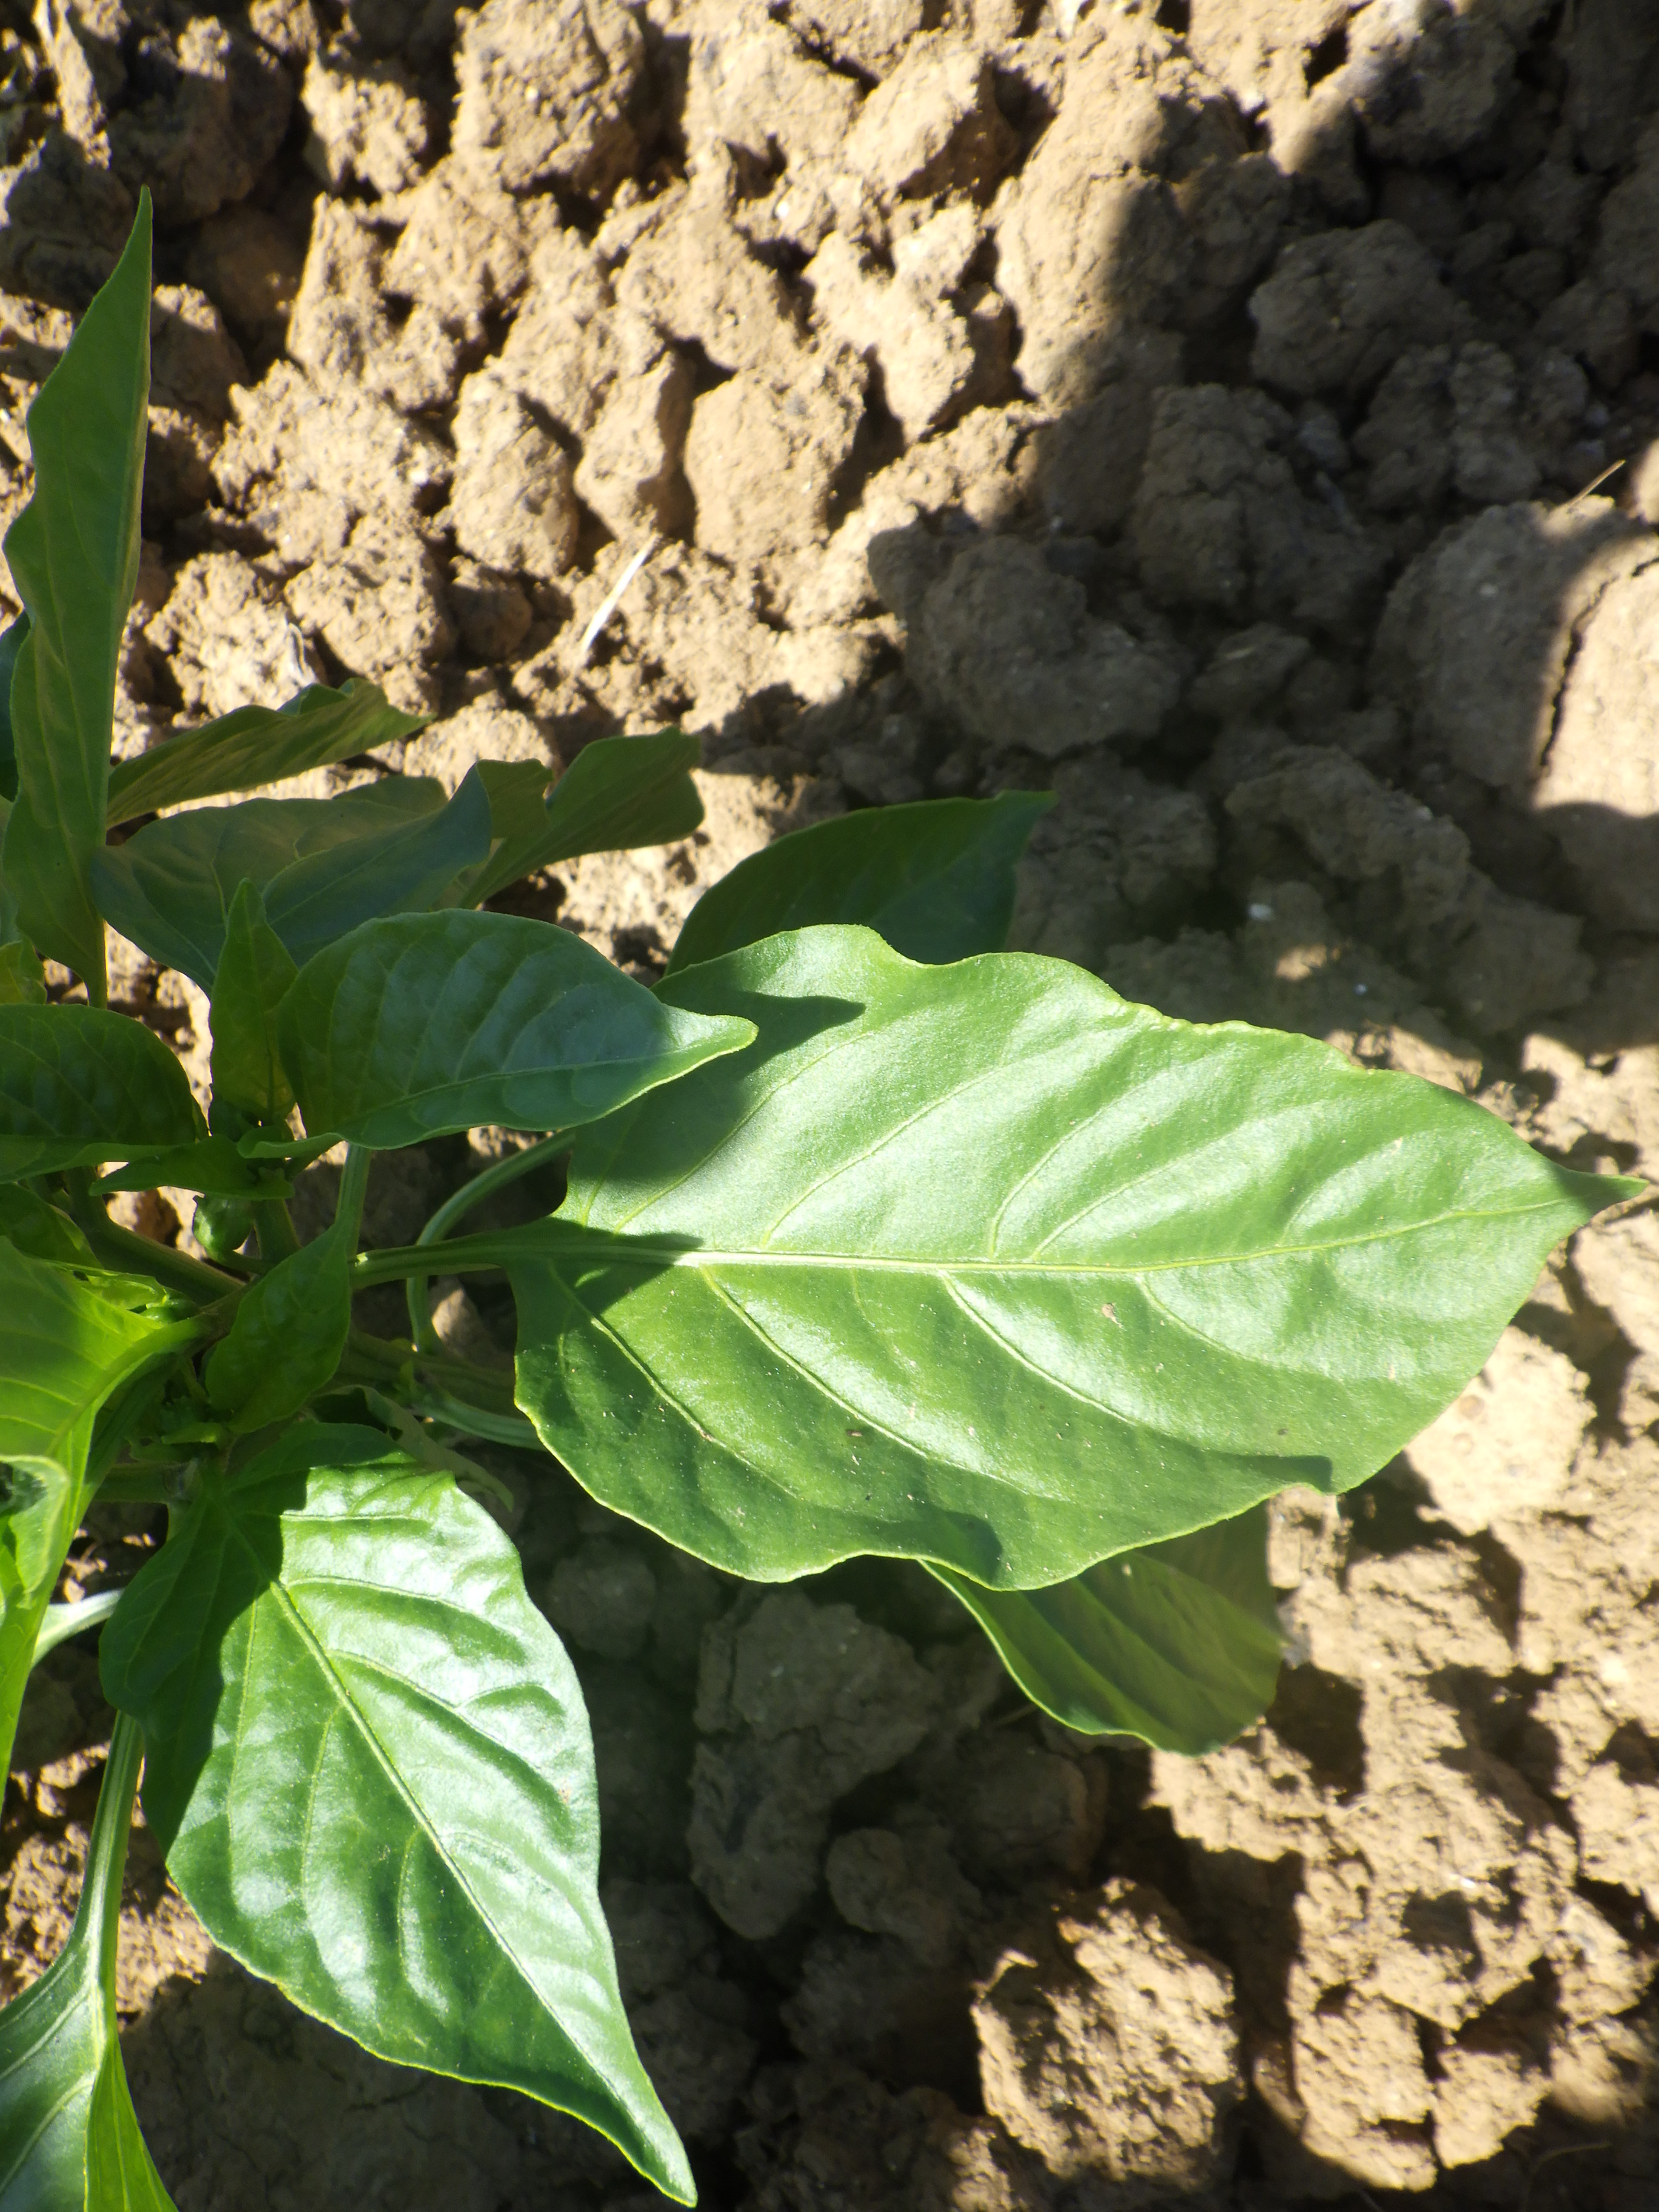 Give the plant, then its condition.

chili pepper, healthy
